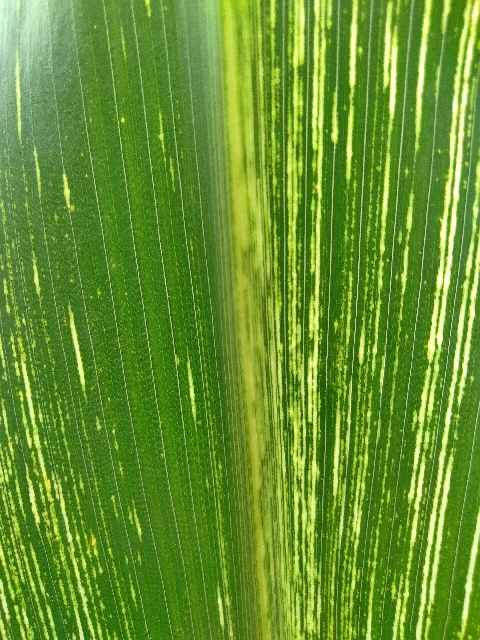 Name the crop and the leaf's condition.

maize, maize streak virus
